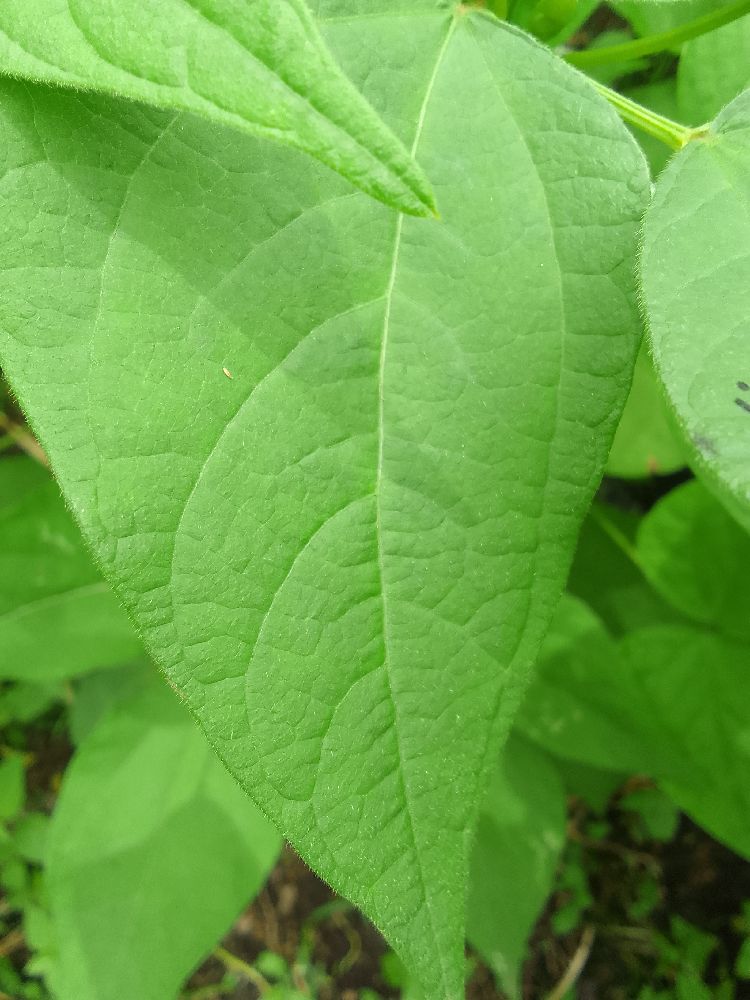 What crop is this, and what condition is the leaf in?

common bean, healthy
